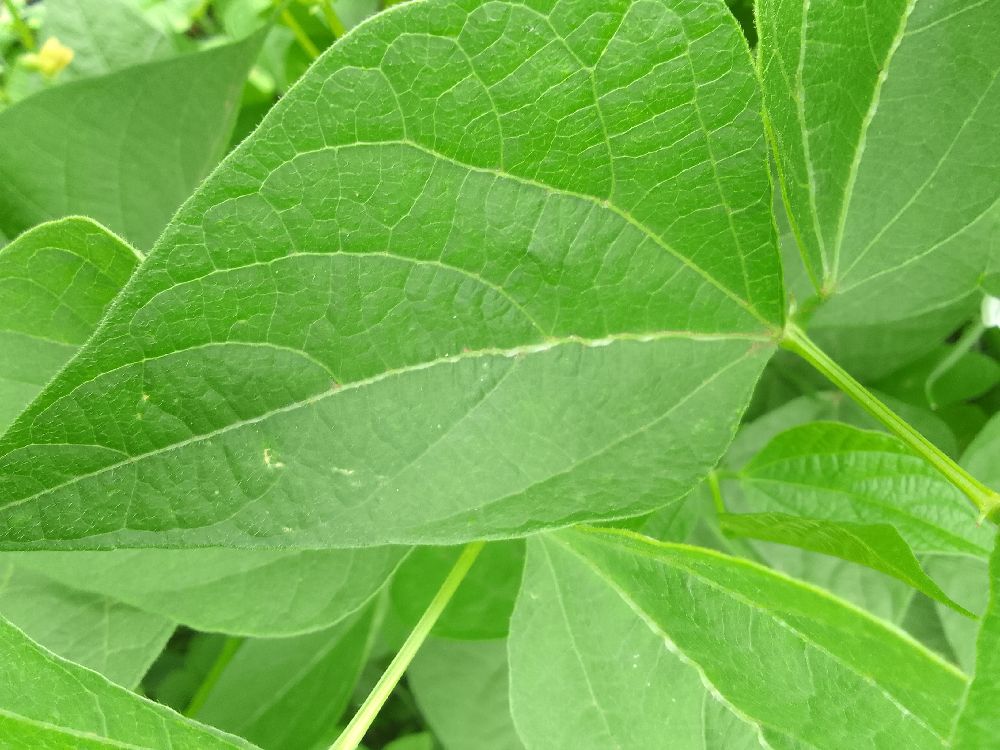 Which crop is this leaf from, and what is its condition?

common bean, healthy
